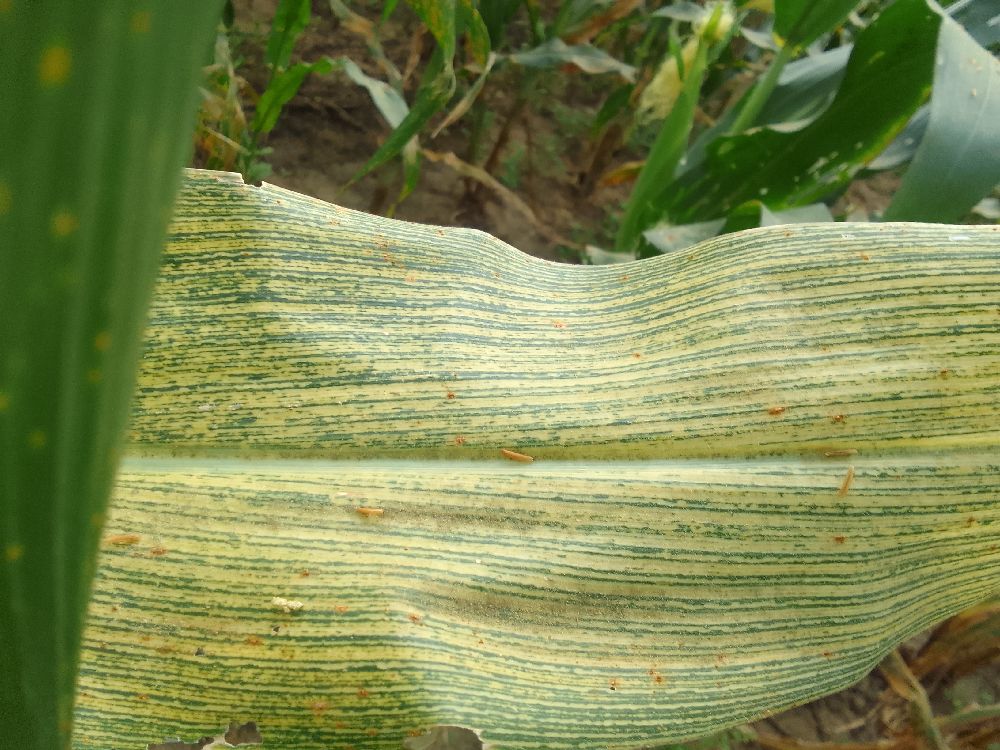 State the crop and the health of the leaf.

maize, maize streak virus
